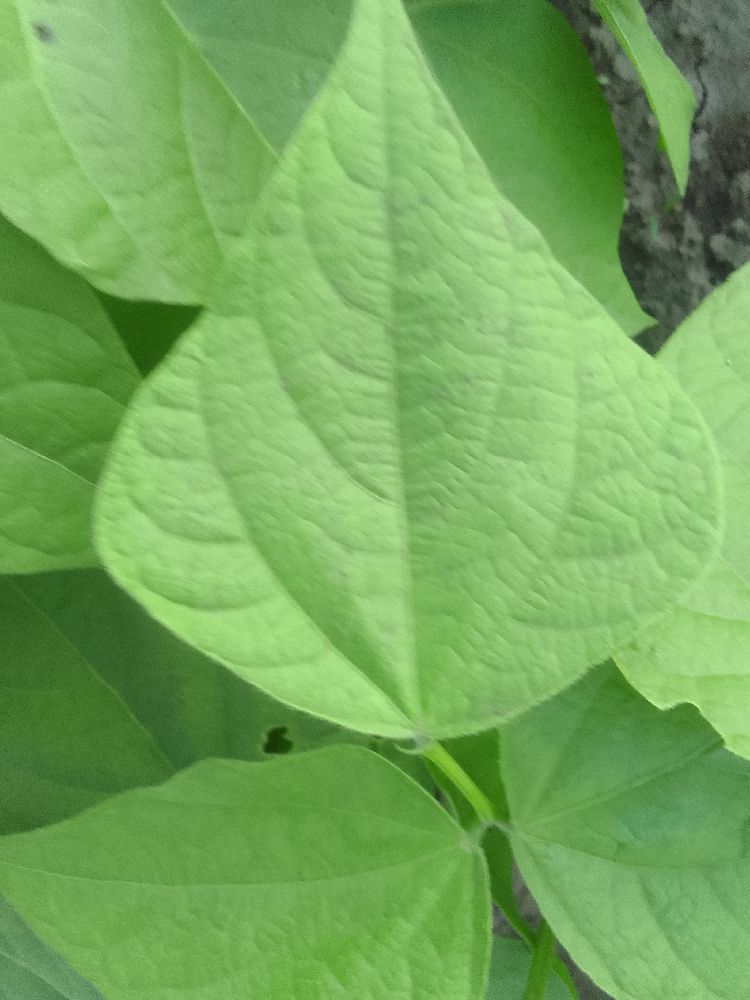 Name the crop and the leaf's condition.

common bean, healthy
